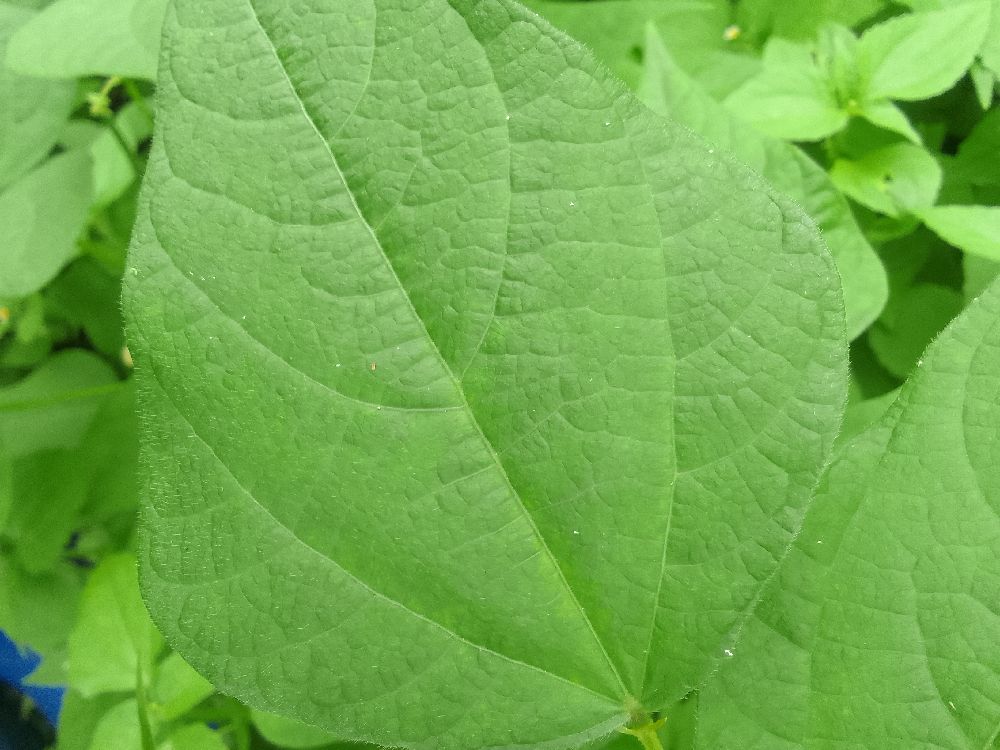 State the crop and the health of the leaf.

common bean, healthy
